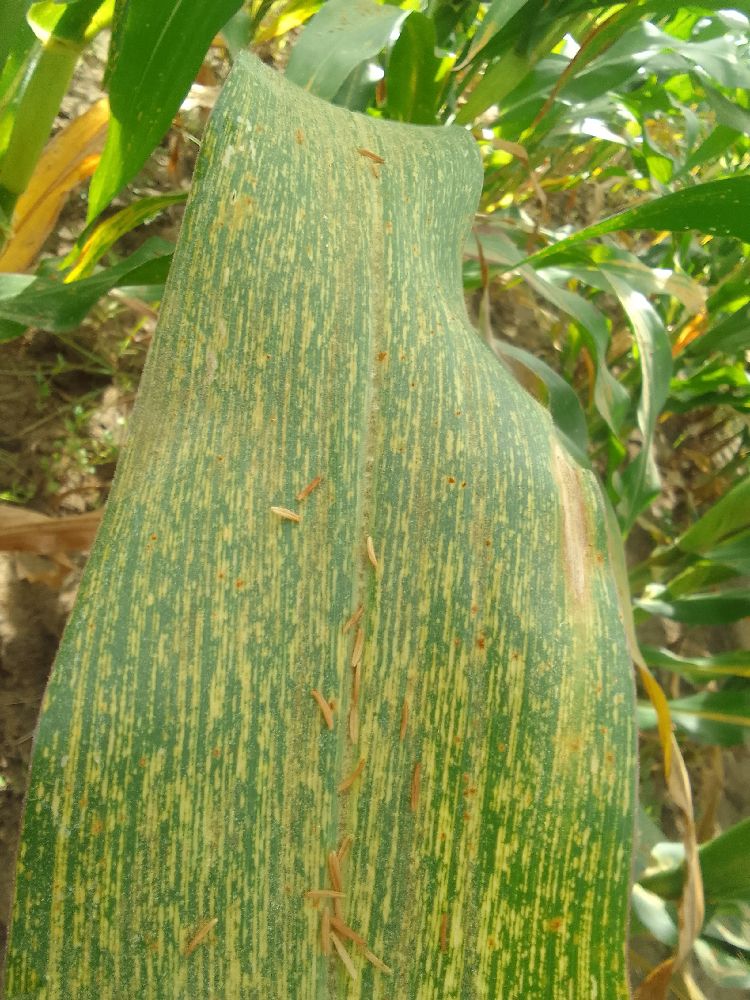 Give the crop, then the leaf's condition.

maize, maize streak virus
